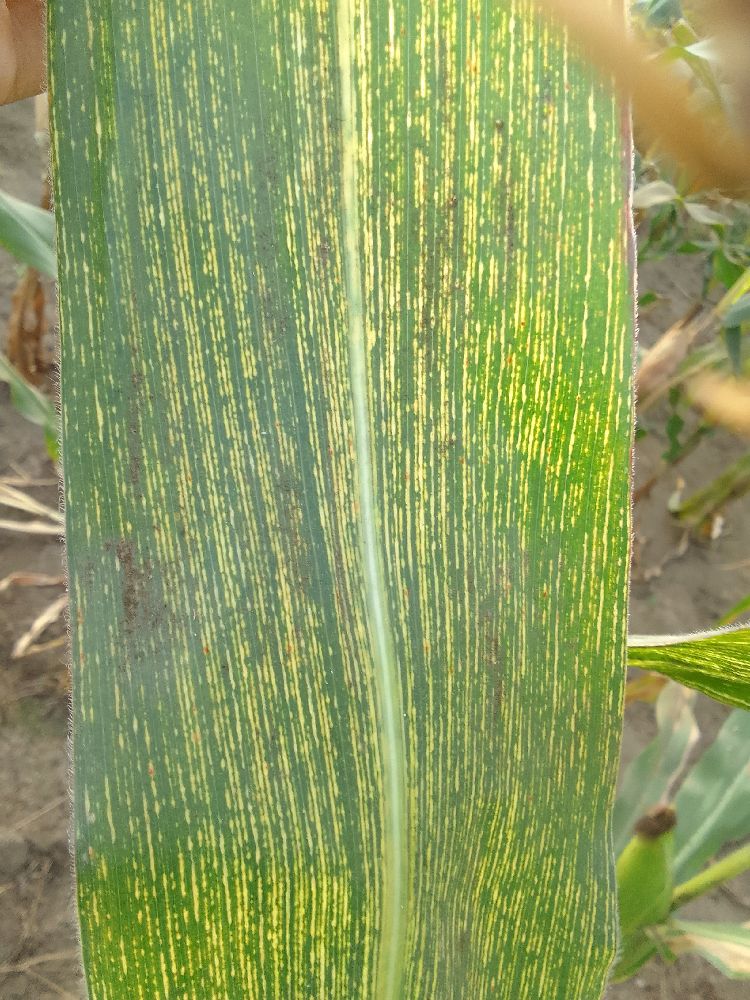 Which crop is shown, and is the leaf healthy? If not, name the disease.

maize, maize streak virus
